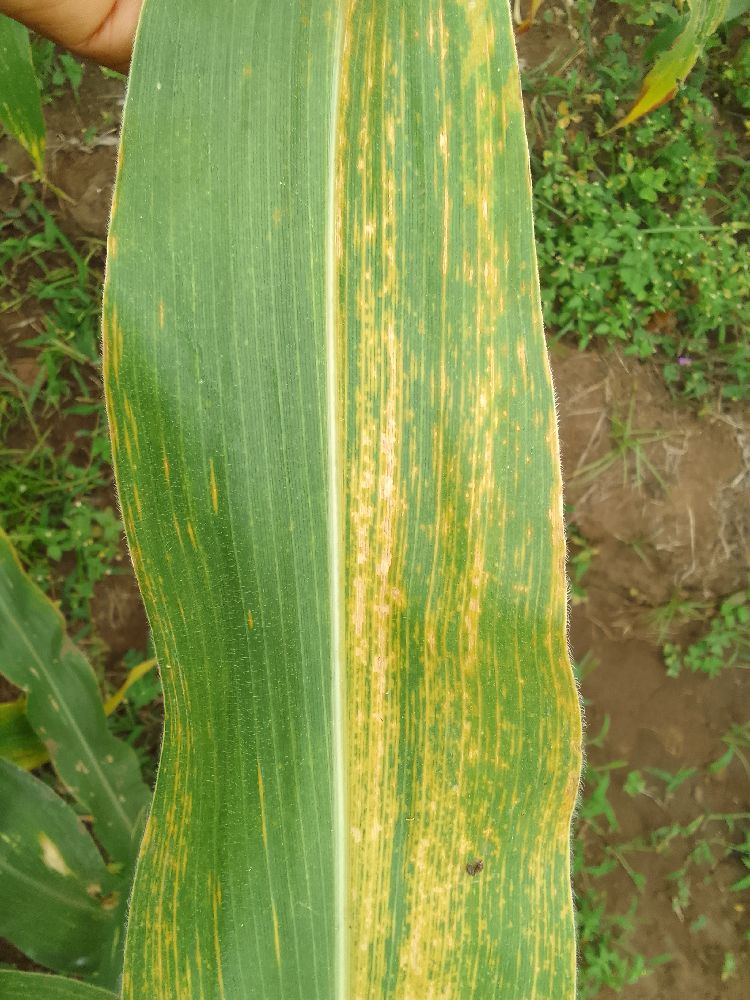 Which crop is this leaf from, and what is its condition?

maize, maize lethal necrosis
